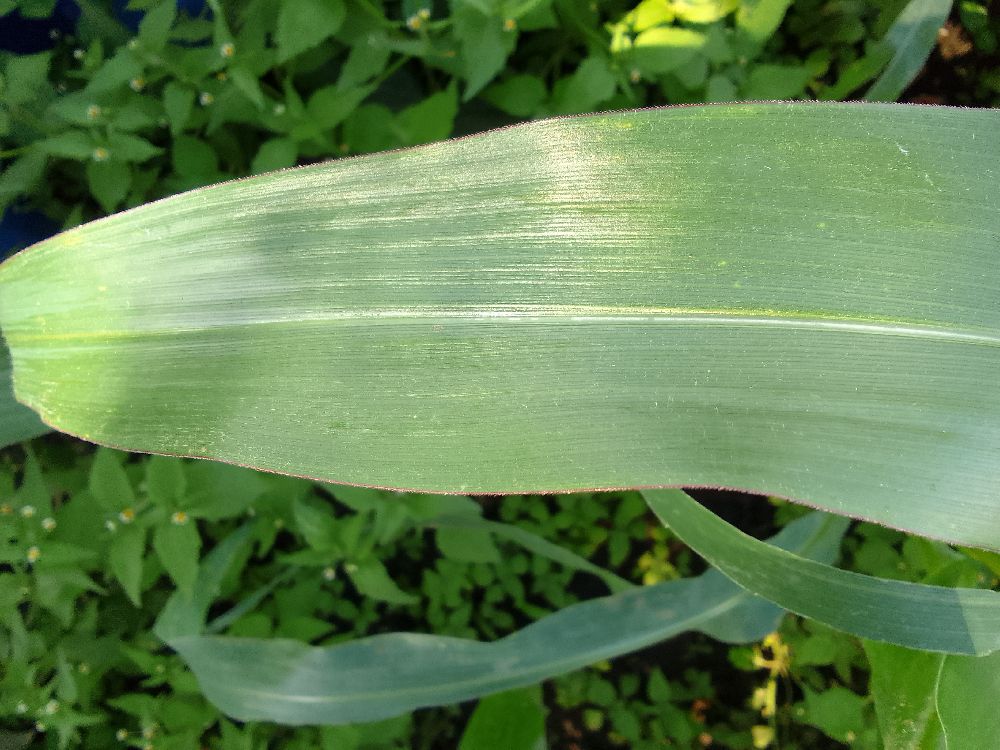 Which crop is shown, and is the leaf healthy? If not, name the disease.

maize, healthy
